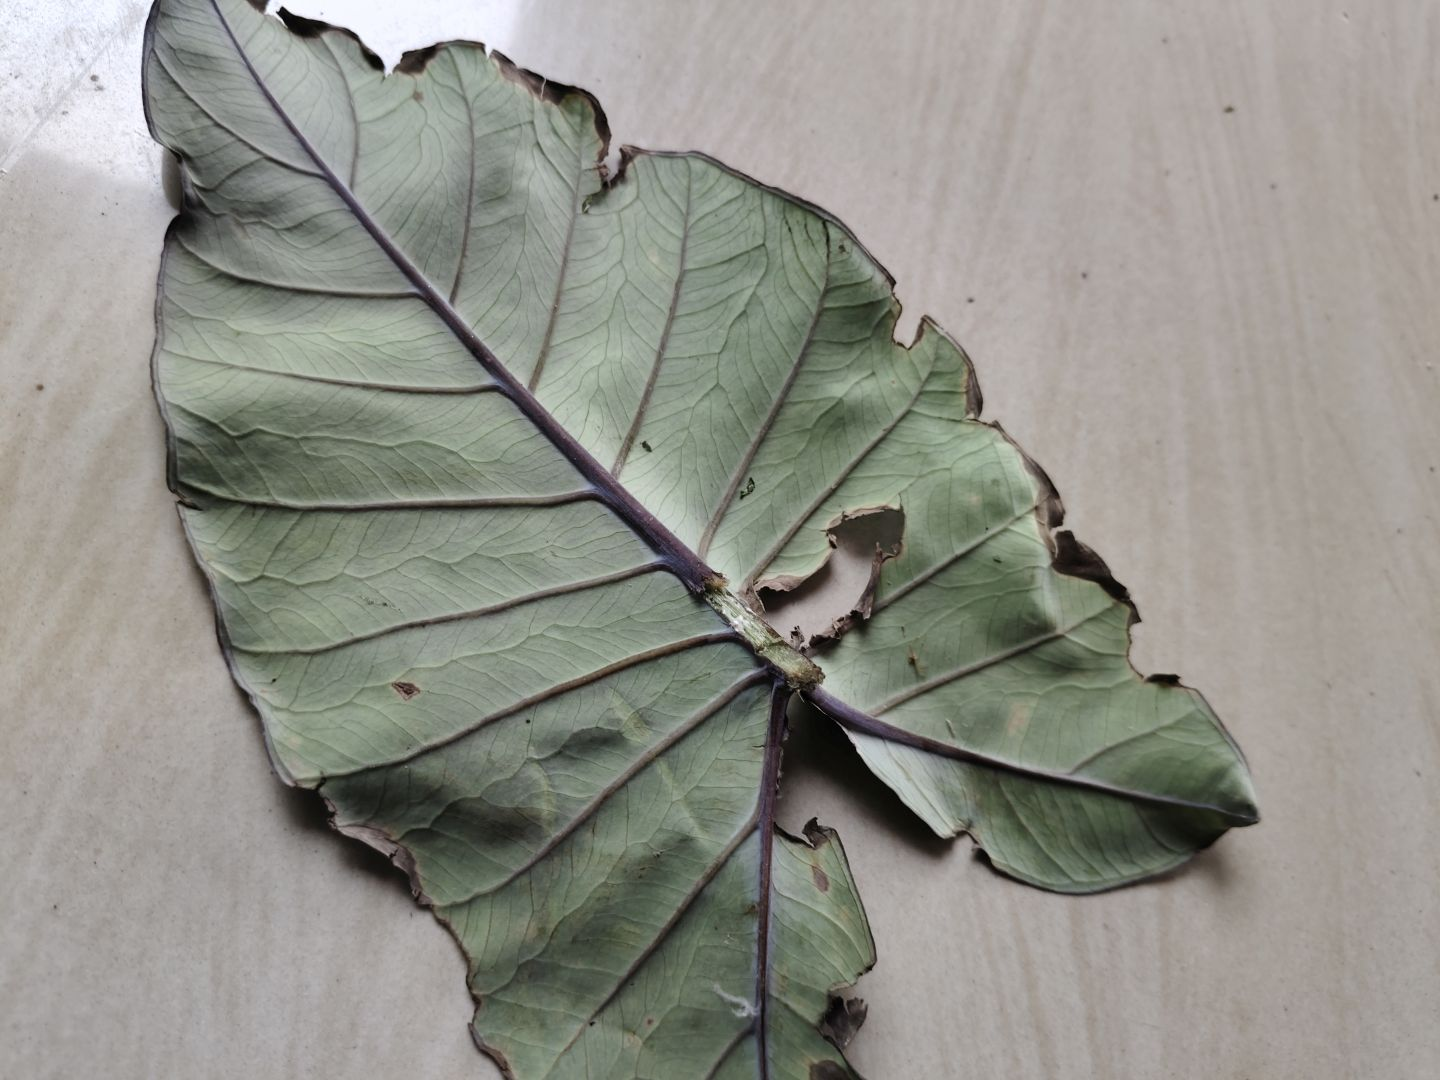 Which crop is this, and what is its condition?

taro, leaf blight
